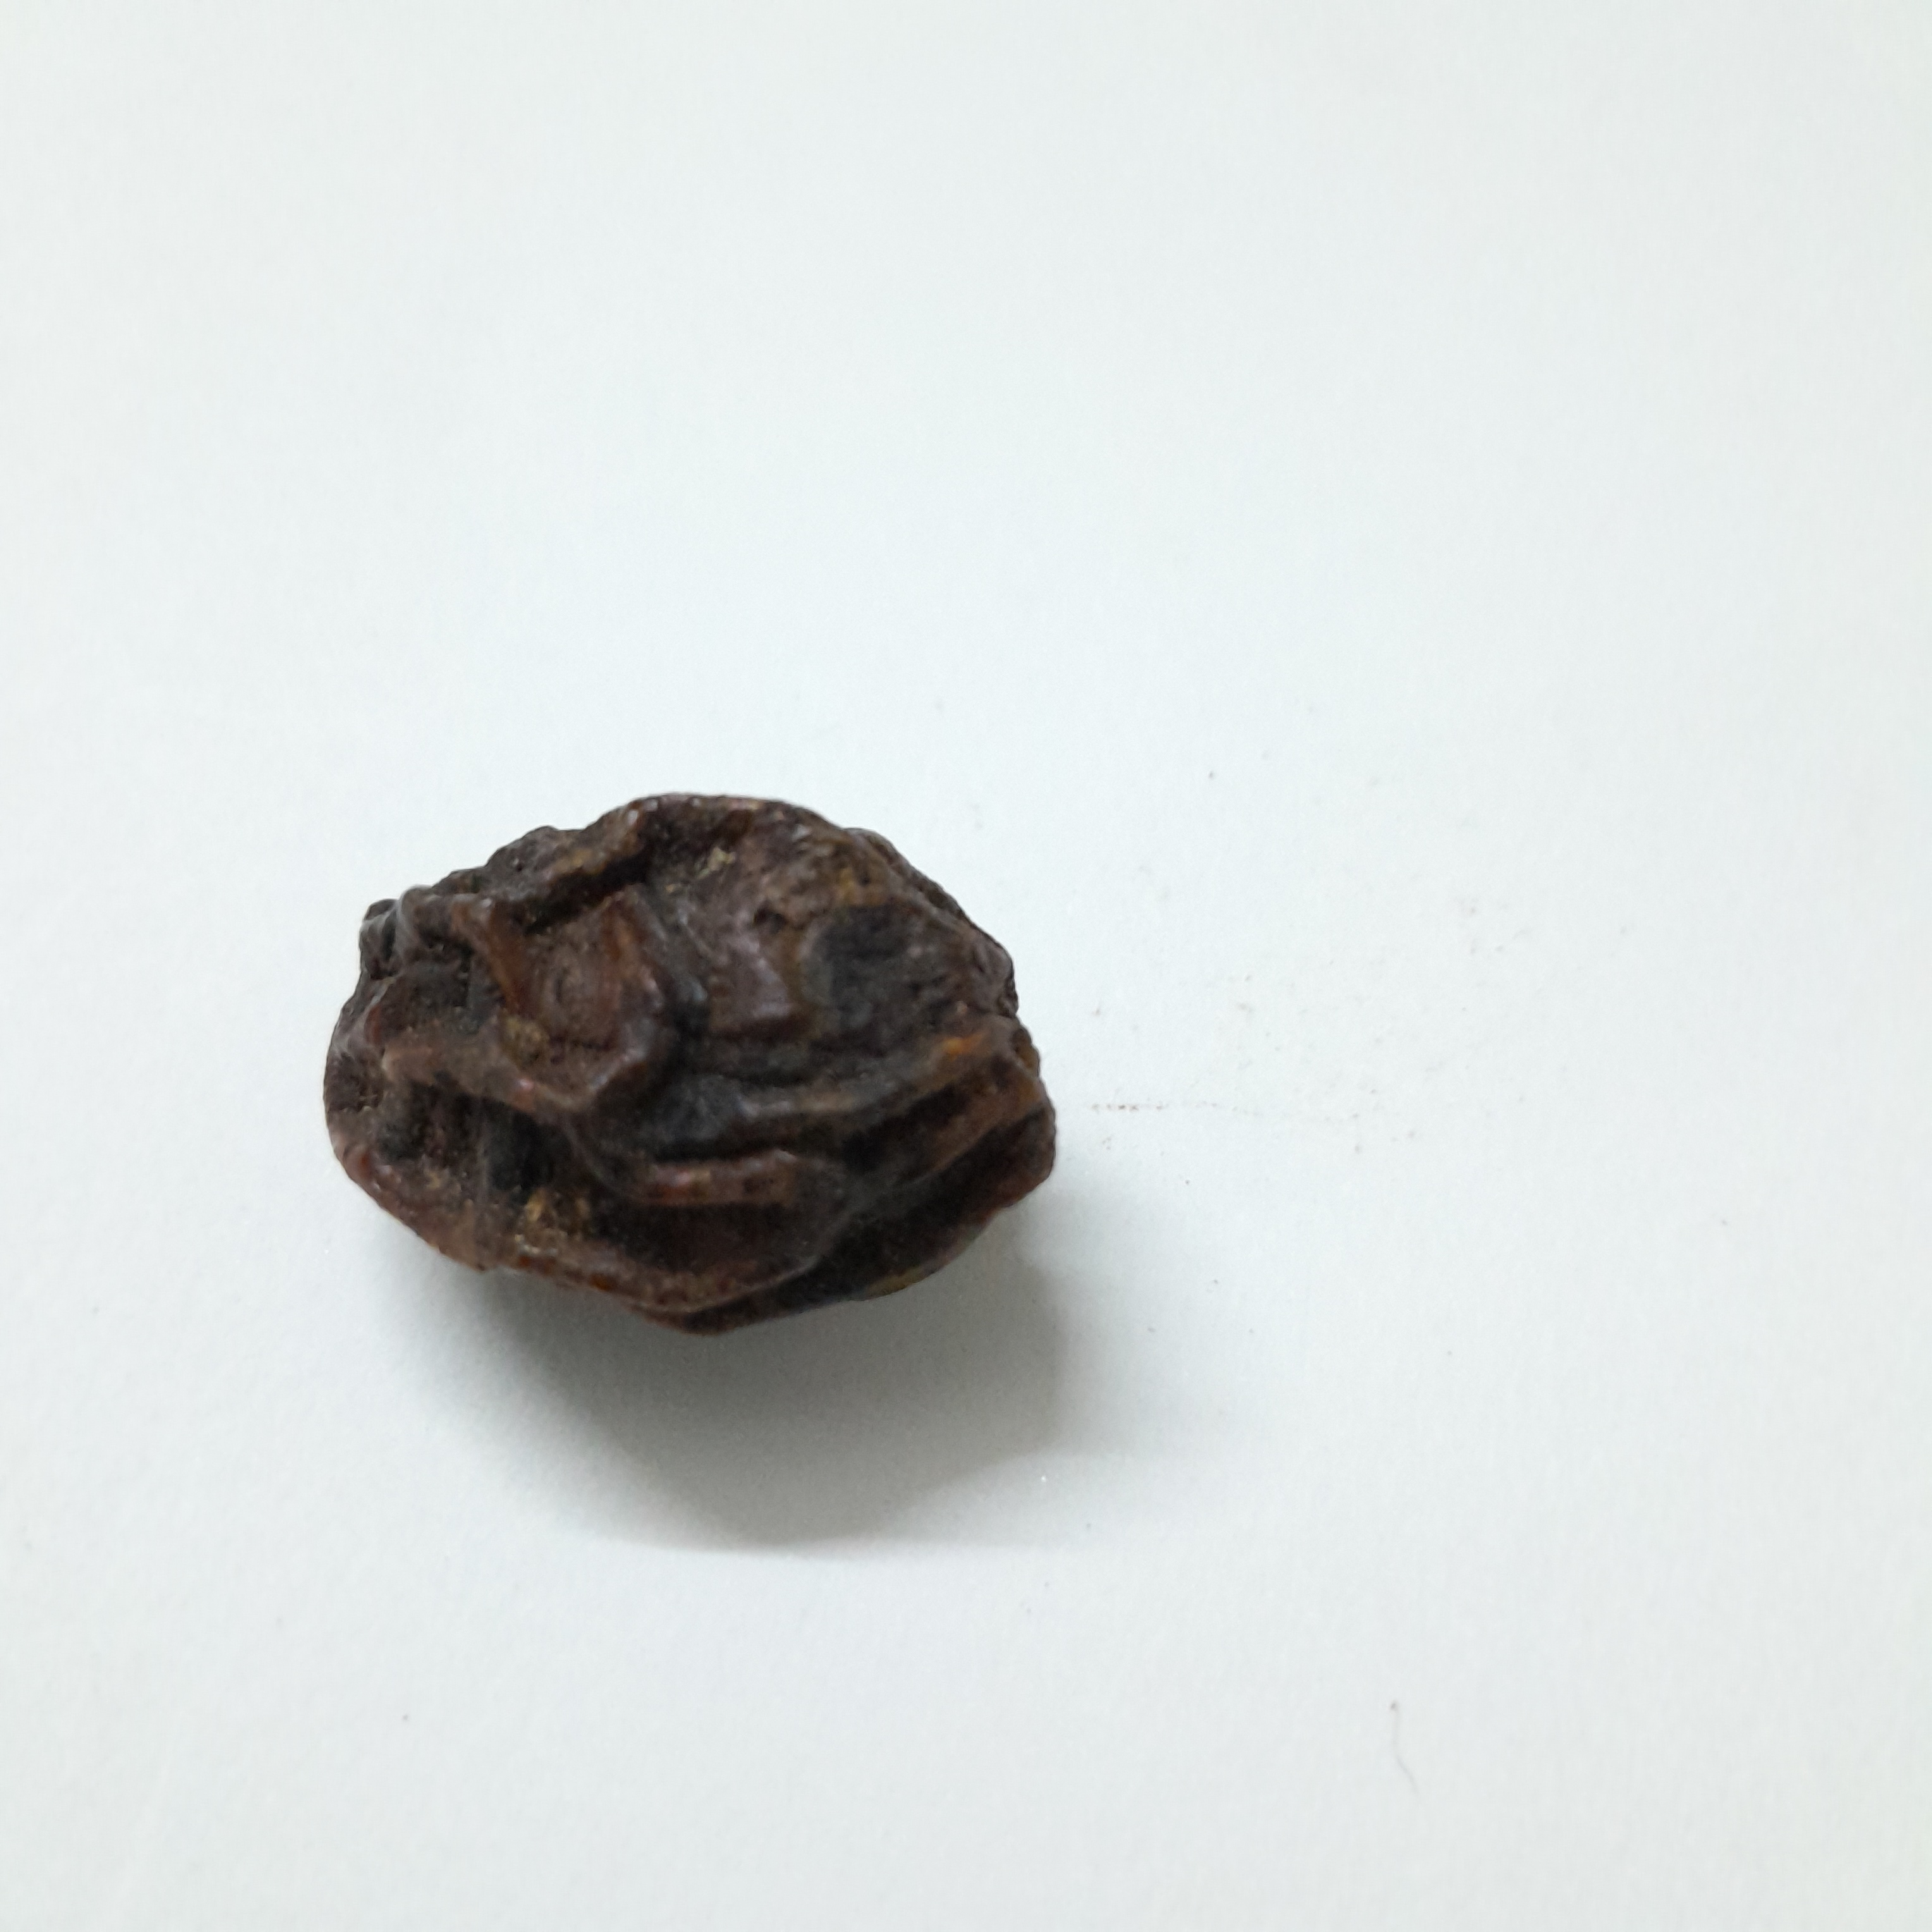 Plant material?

kadukharik
